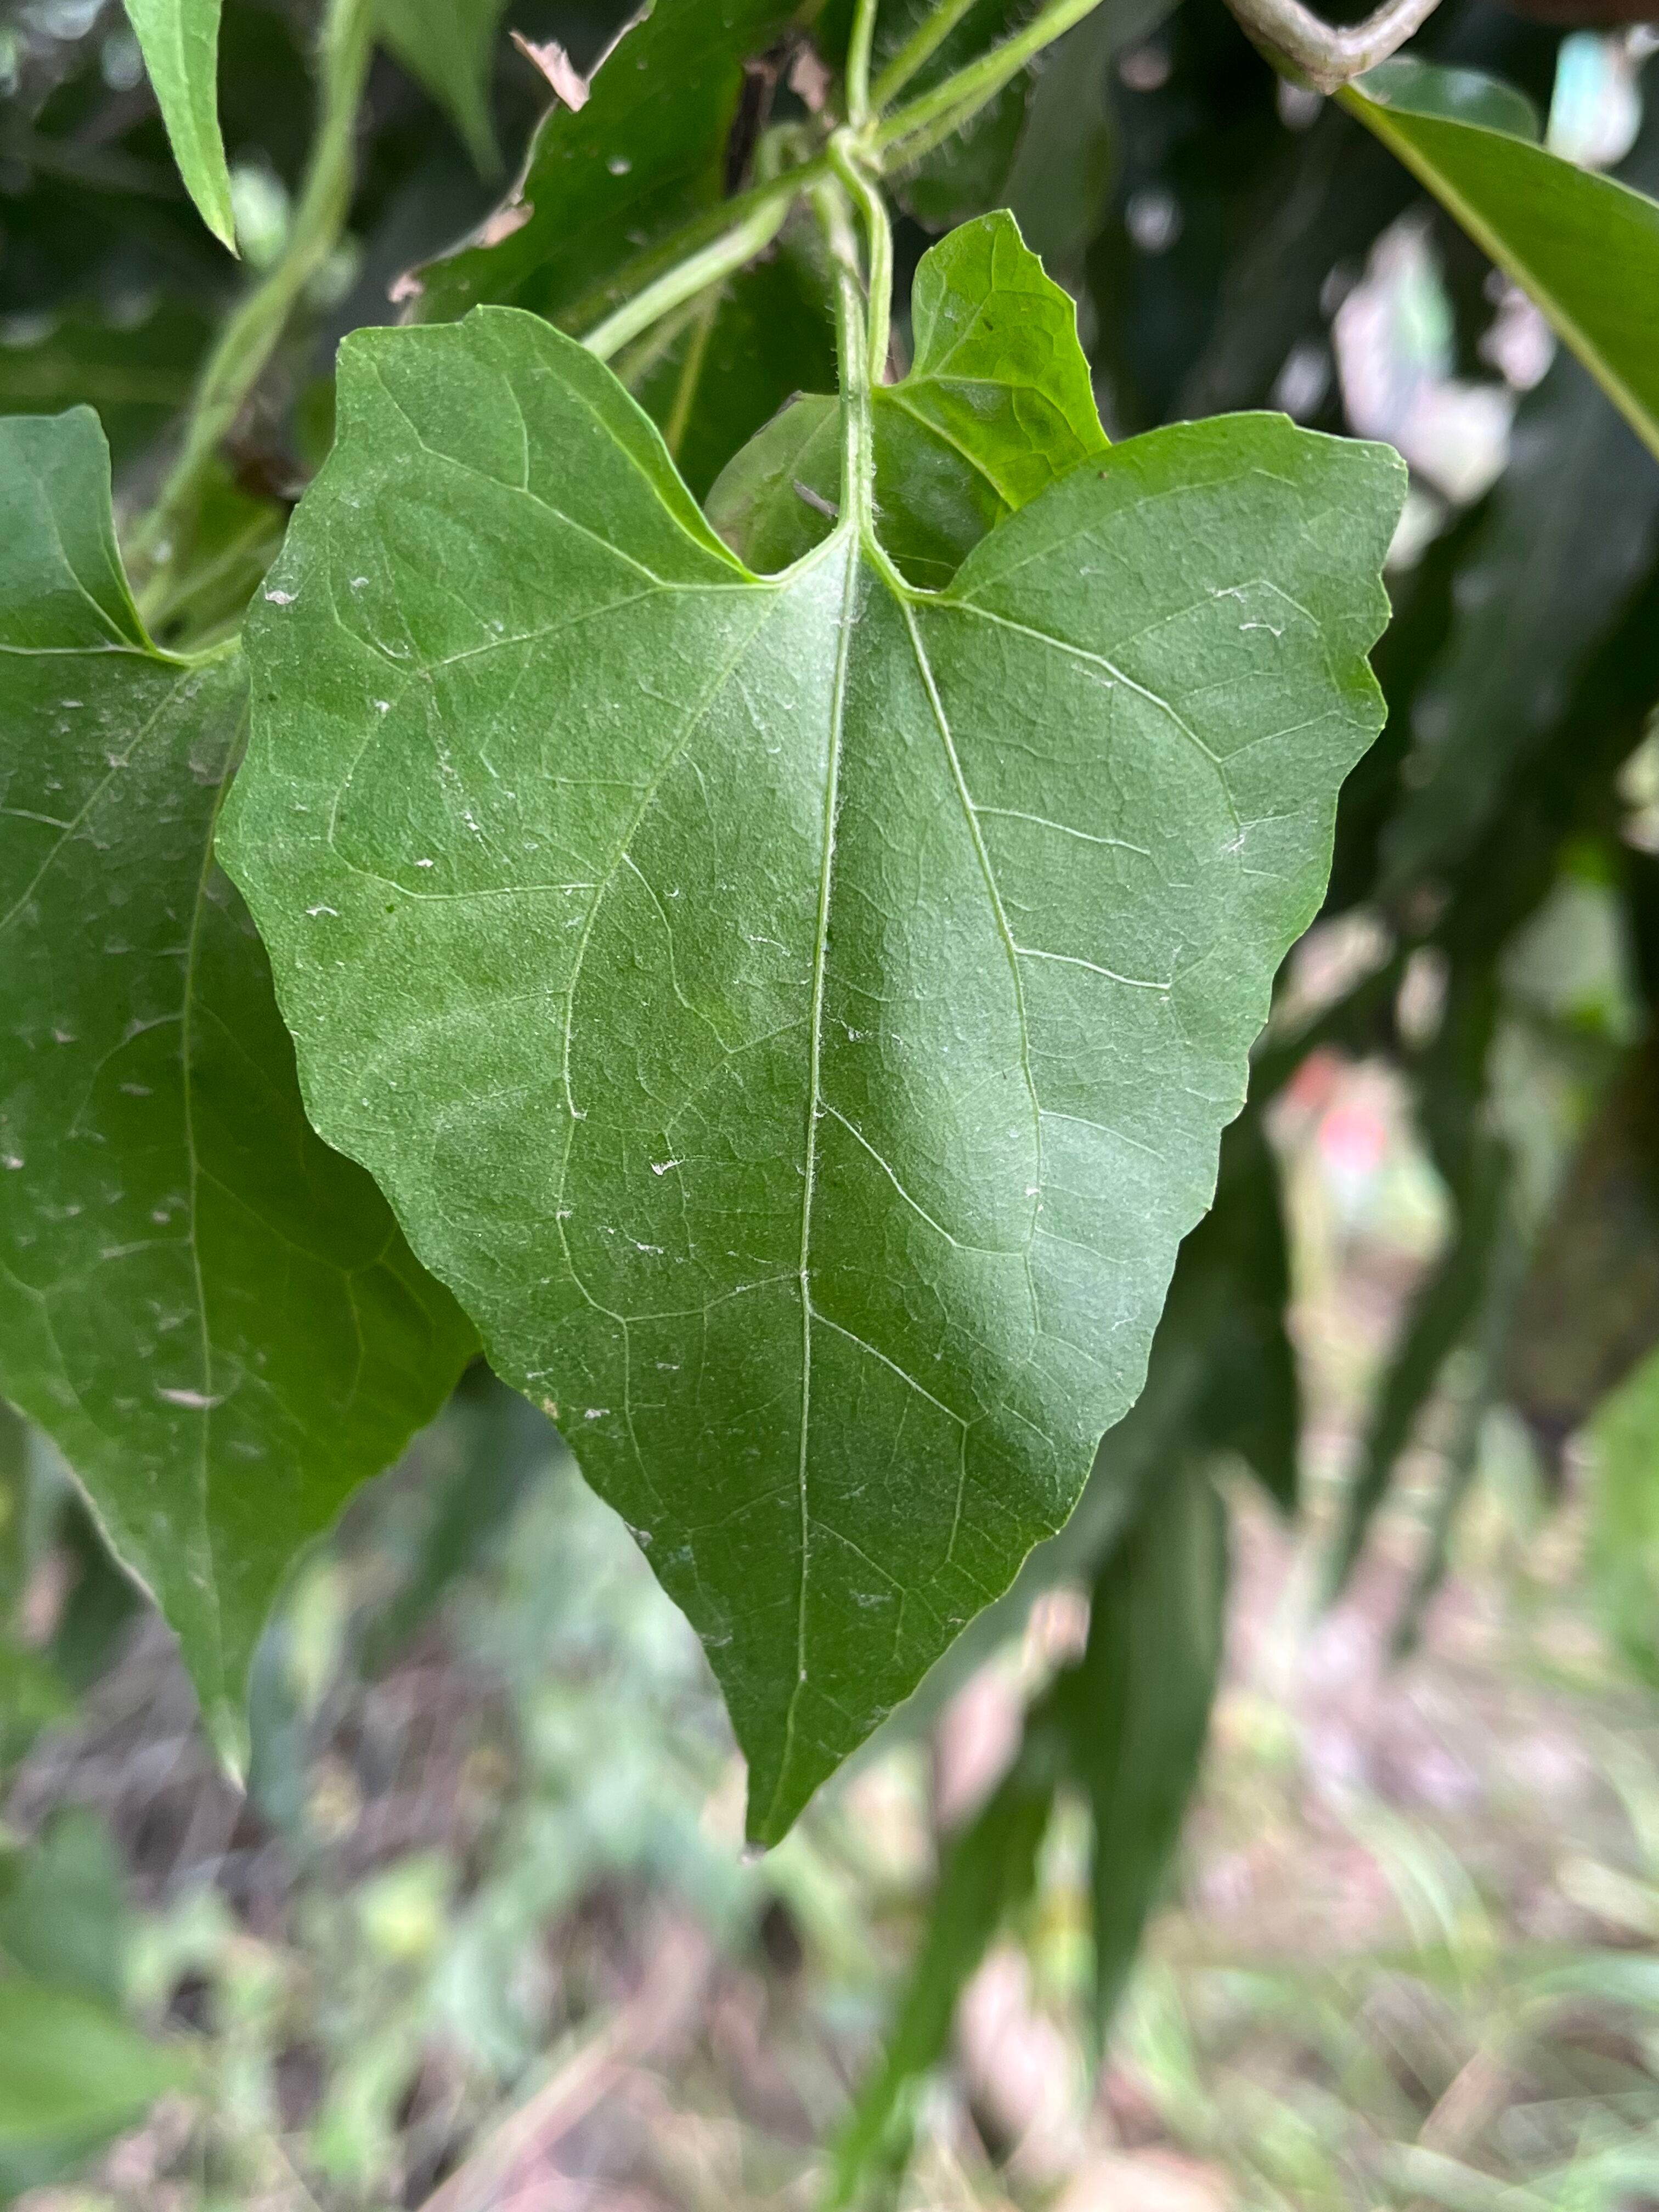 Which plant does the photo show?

bitter vine
